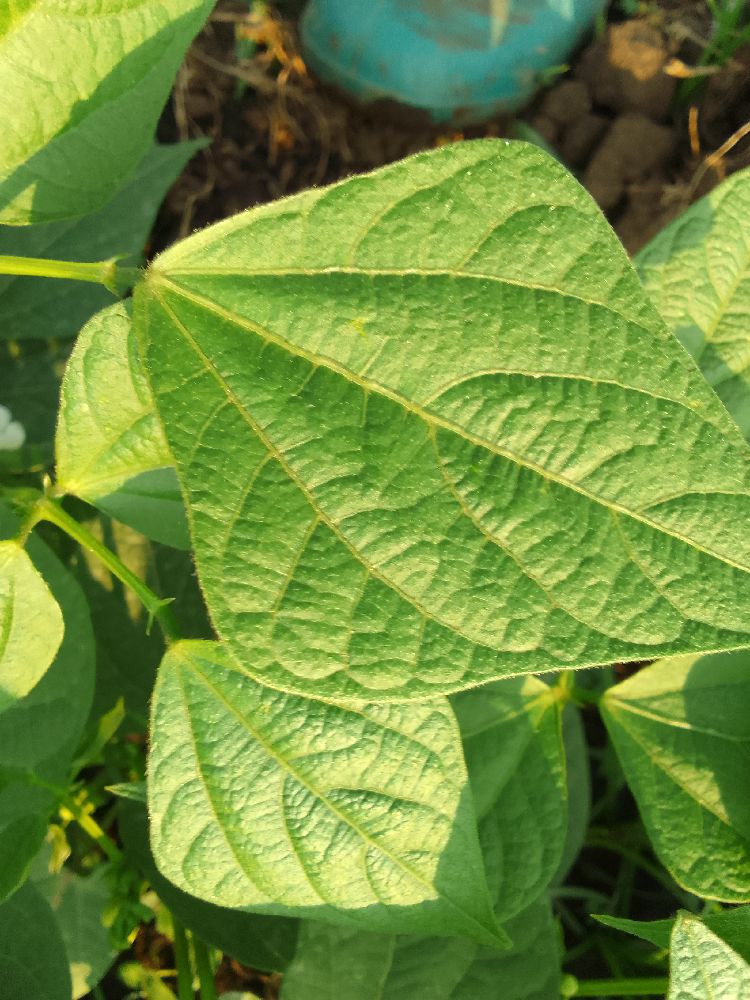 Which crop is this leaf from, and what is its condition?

common bean, healthy
